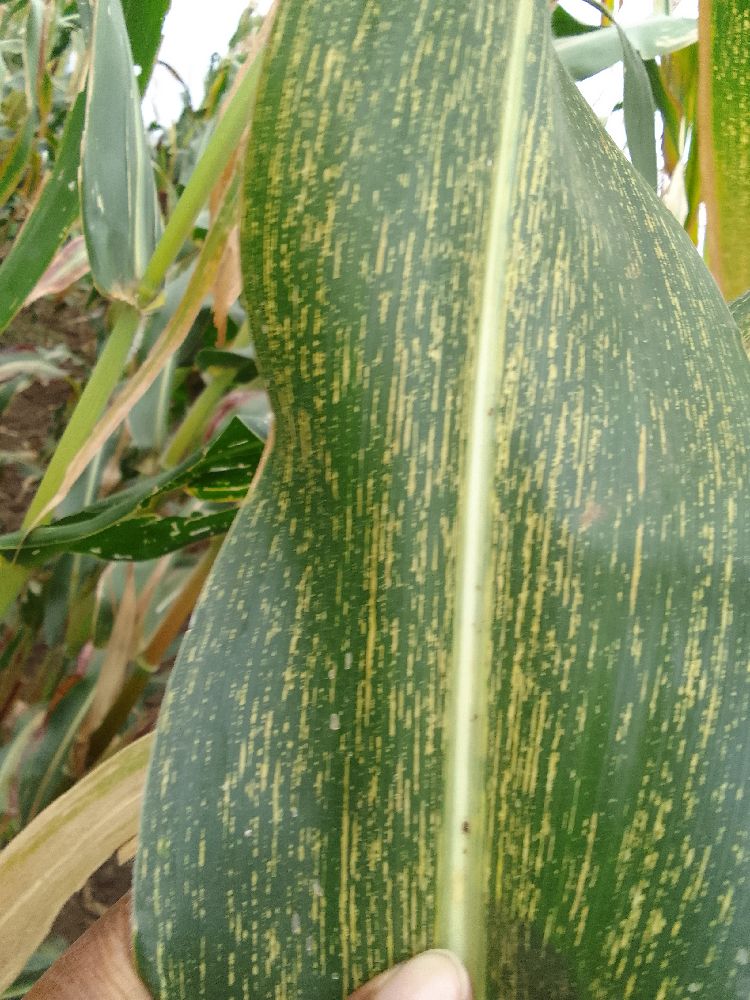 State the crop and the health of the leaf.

maize, maize streak virus
